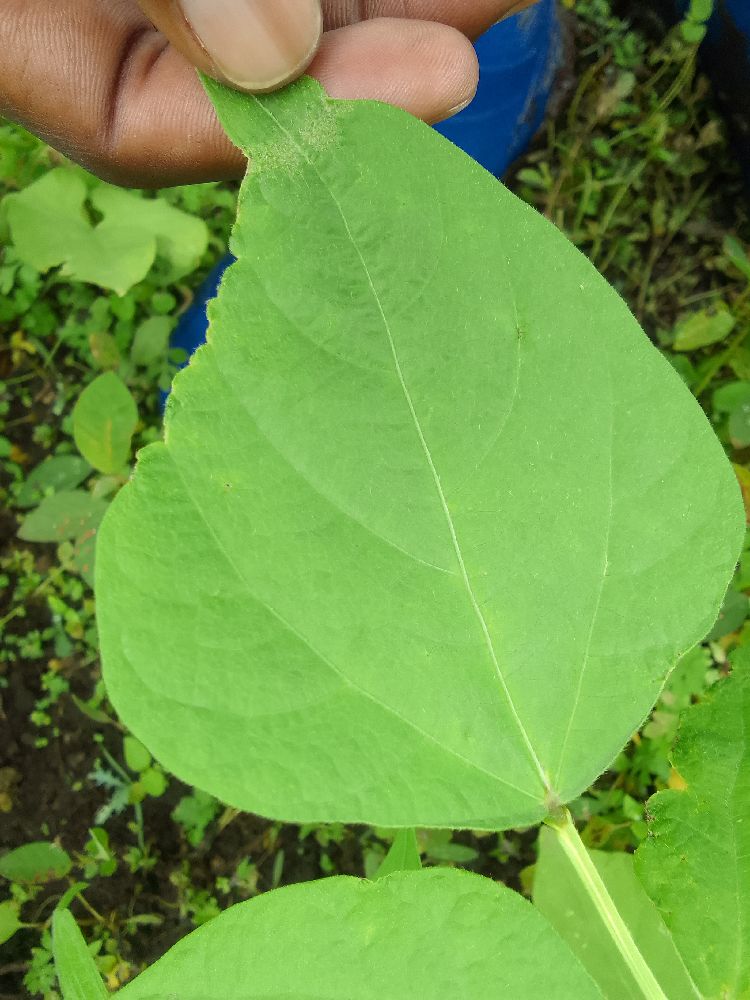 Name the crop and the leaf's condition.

common bean, healthy
